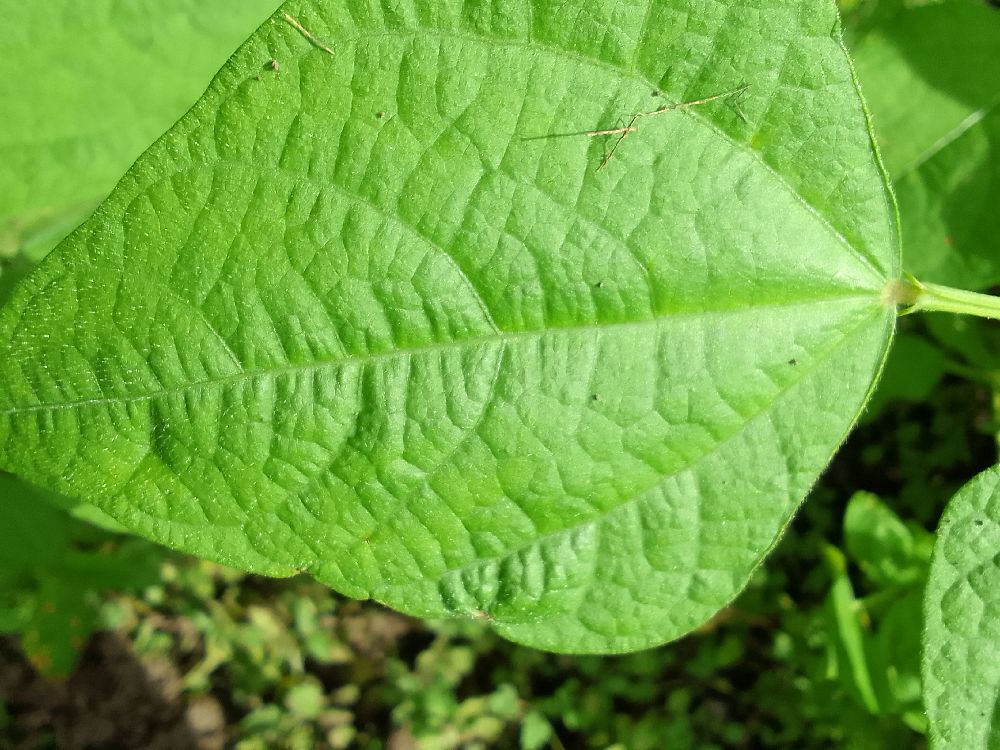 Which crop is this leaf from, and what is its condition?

common bean, healthy
